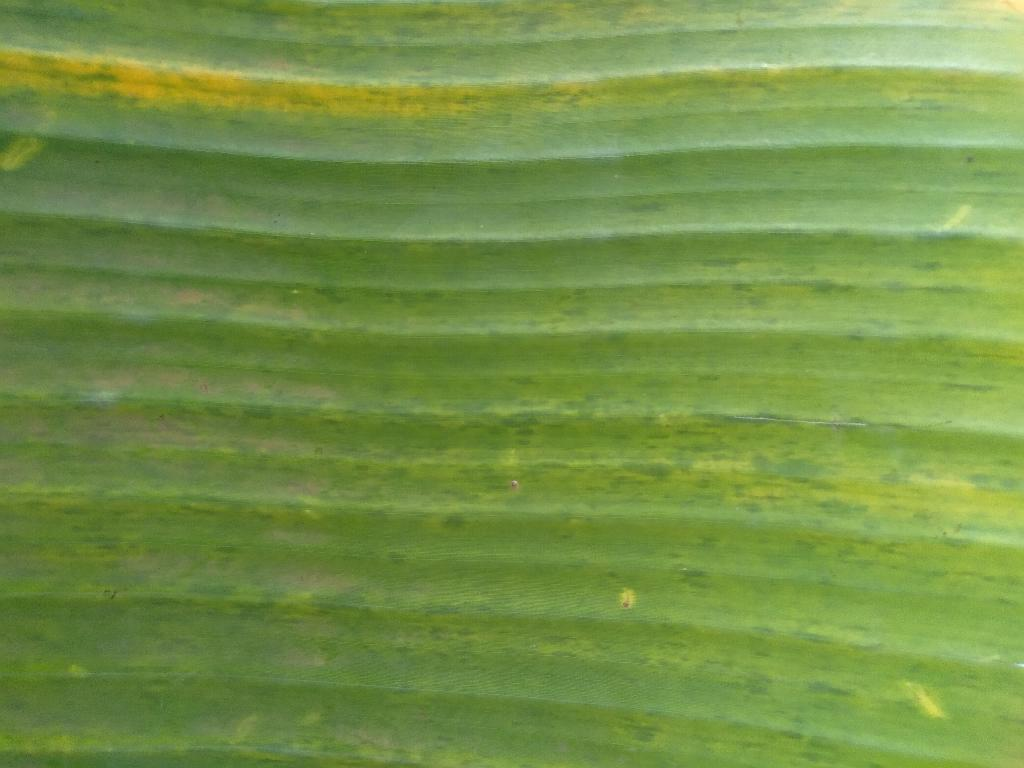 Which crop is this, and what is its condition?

banana, fusarium wilt race 1
